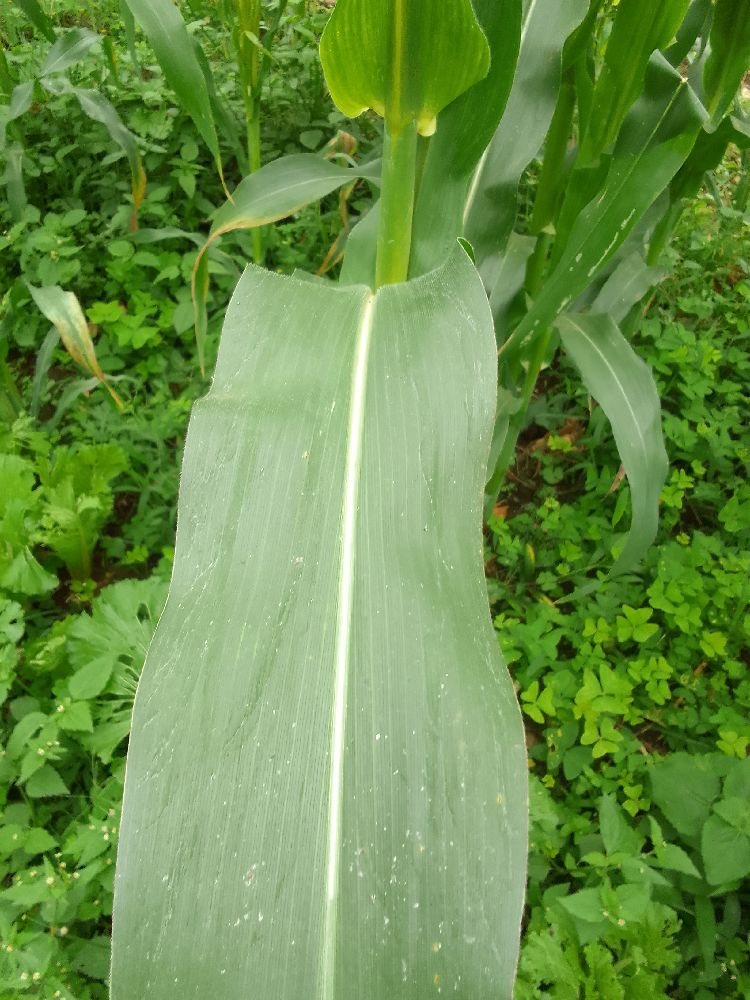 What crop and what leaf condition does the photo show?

maize, healthy
